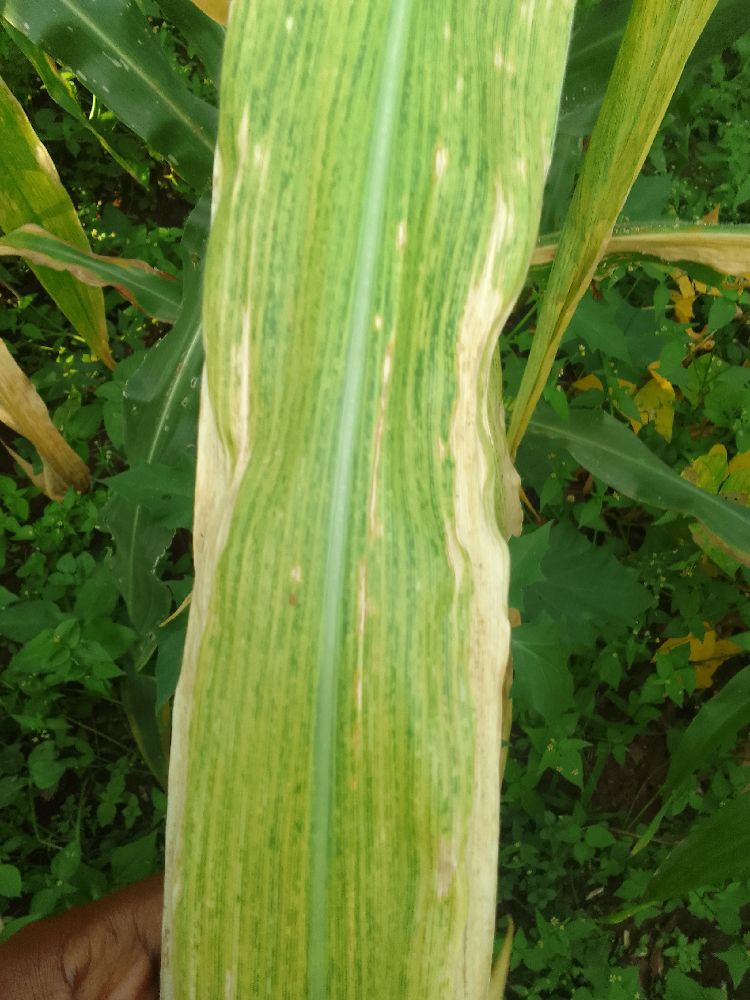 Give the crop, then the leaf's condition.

maize, maize lethal necrosis
